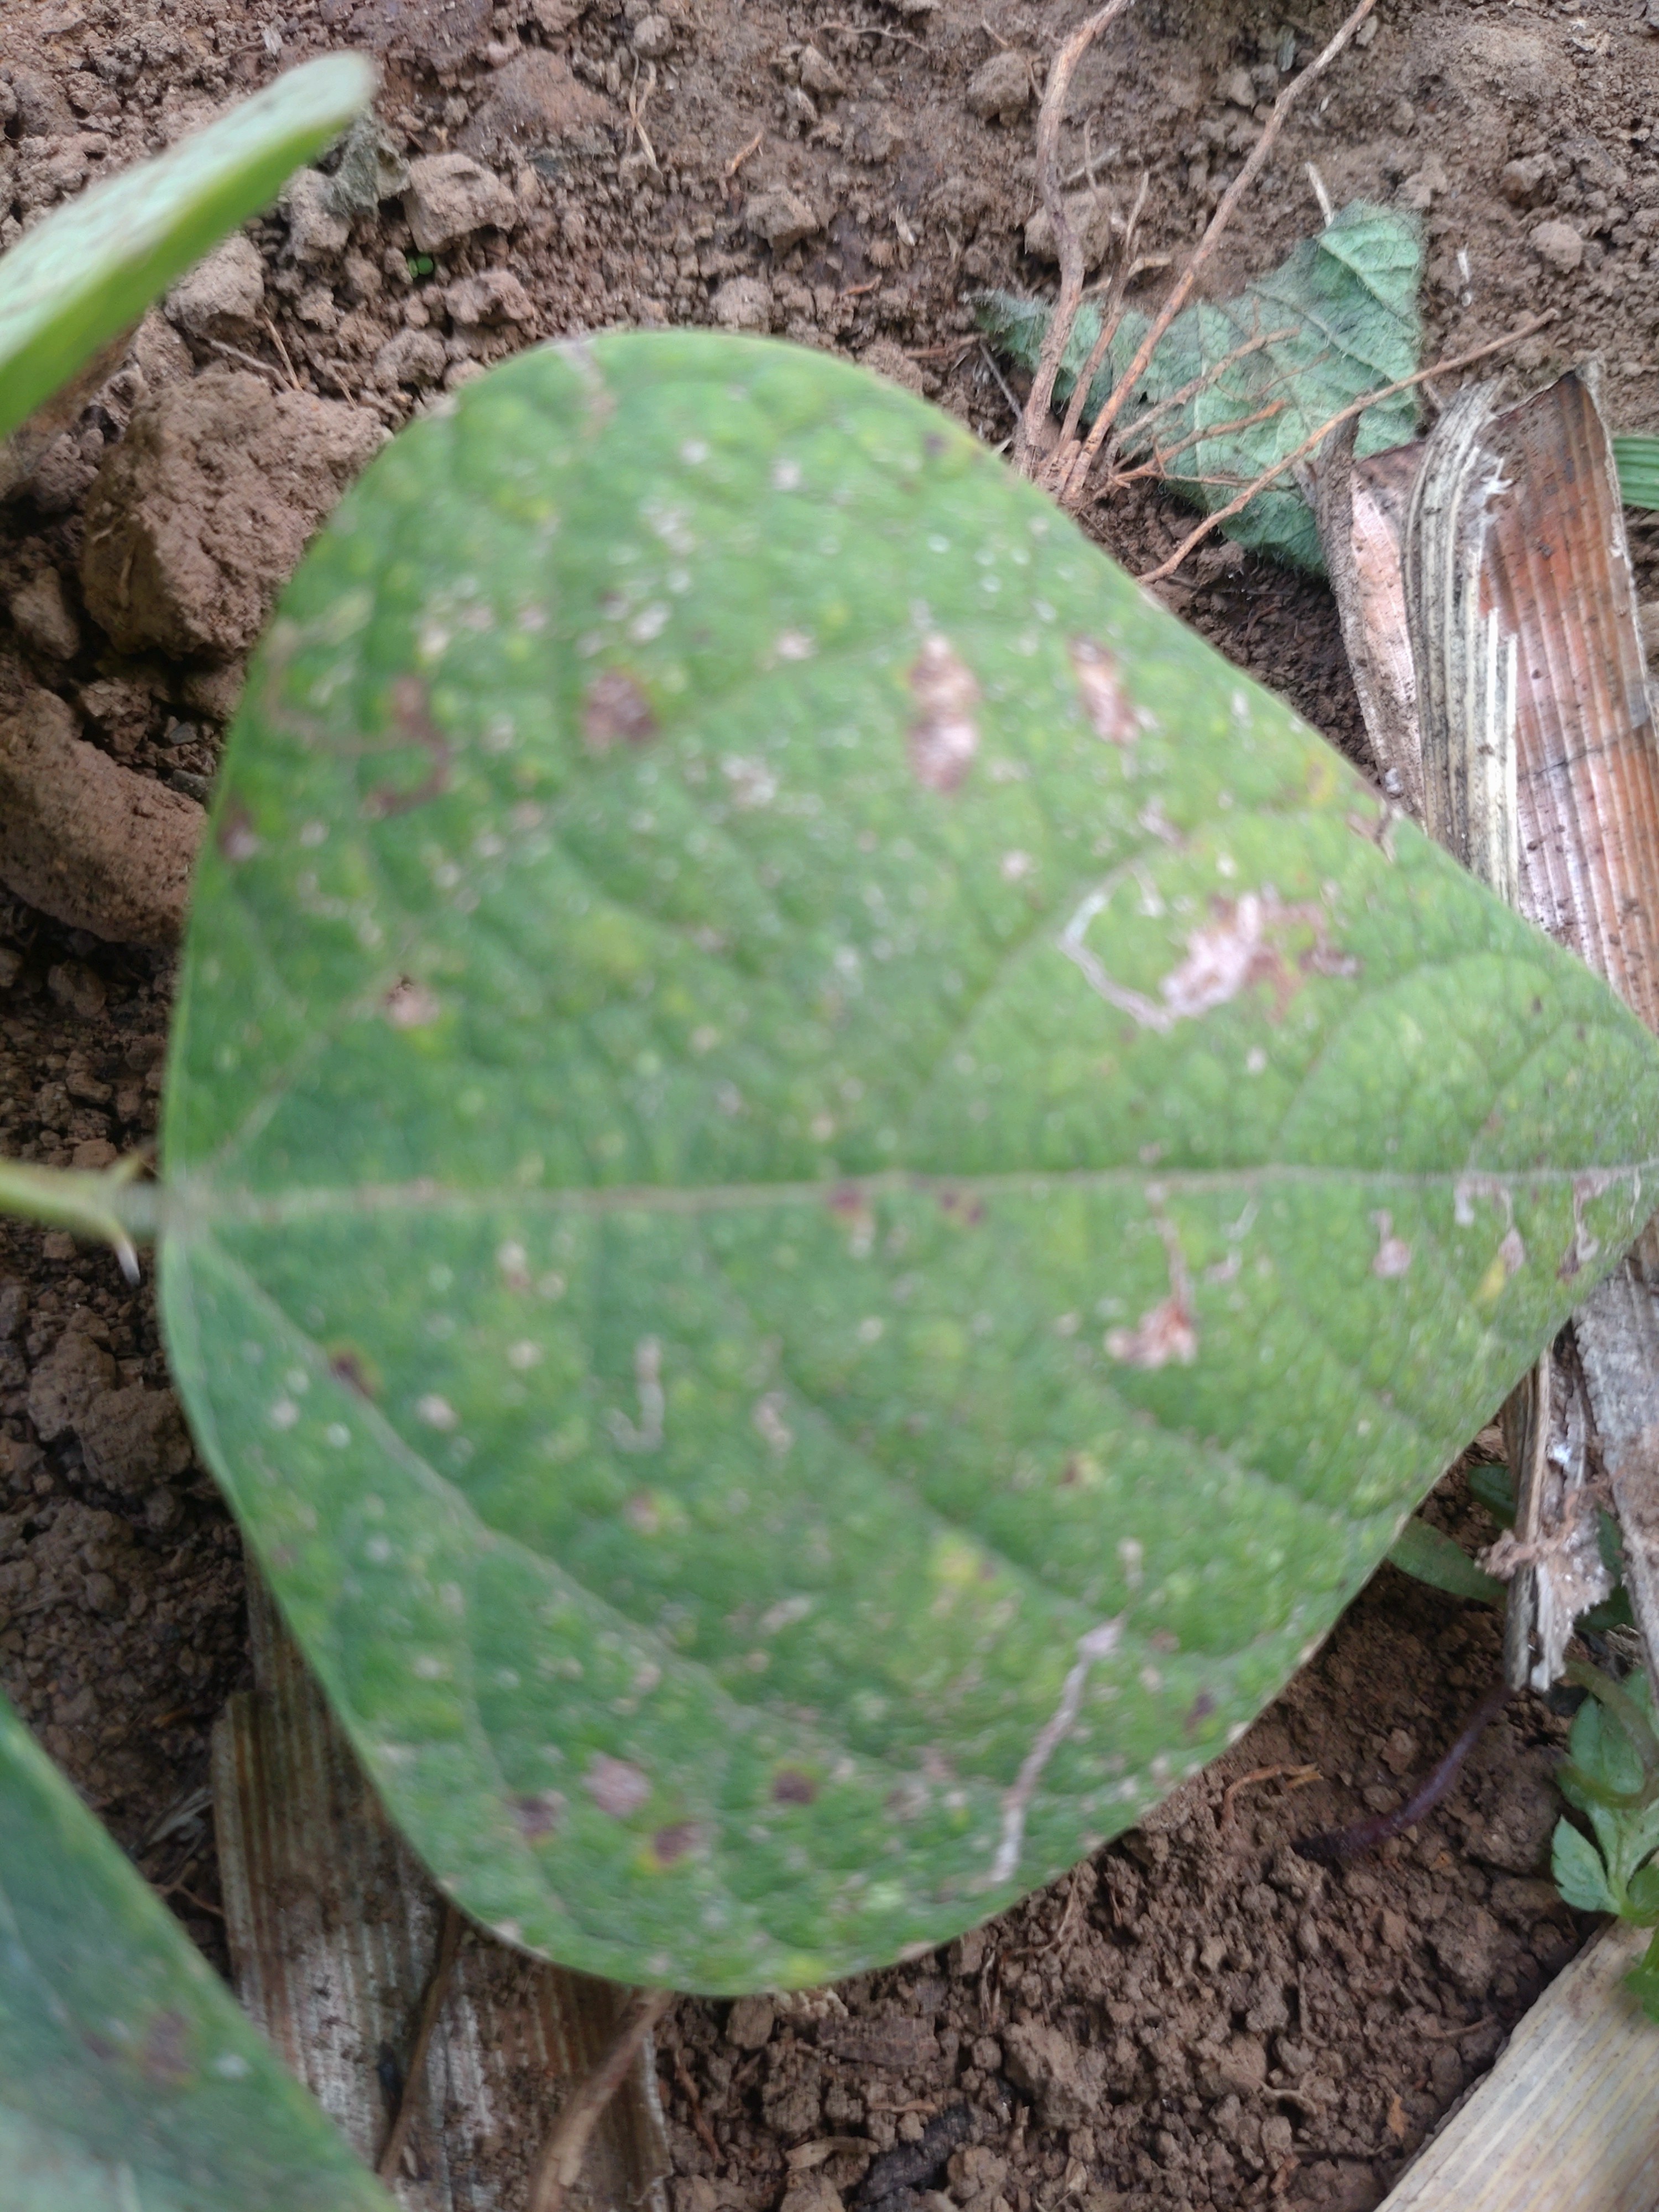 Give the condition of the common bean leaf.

anthracnose
